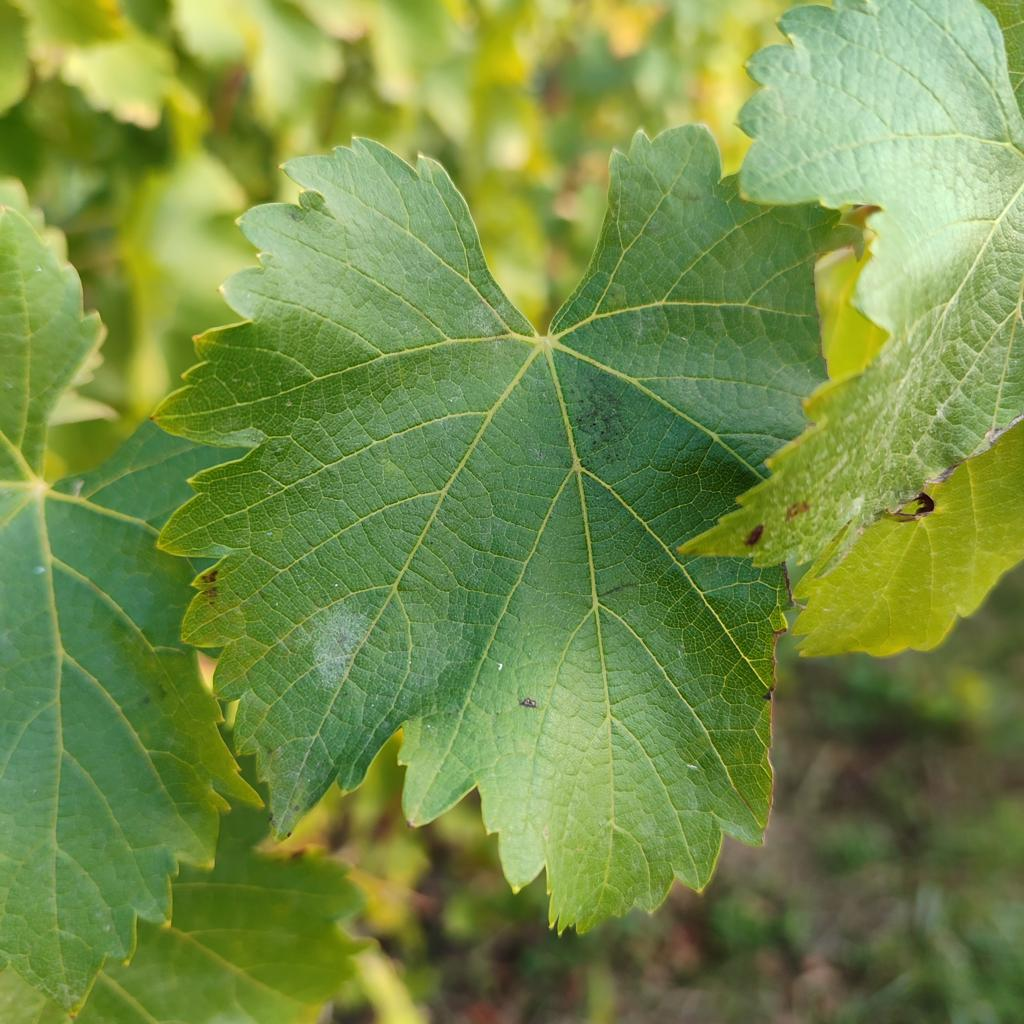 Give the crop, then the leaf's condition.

grapevine, powdery mildew
